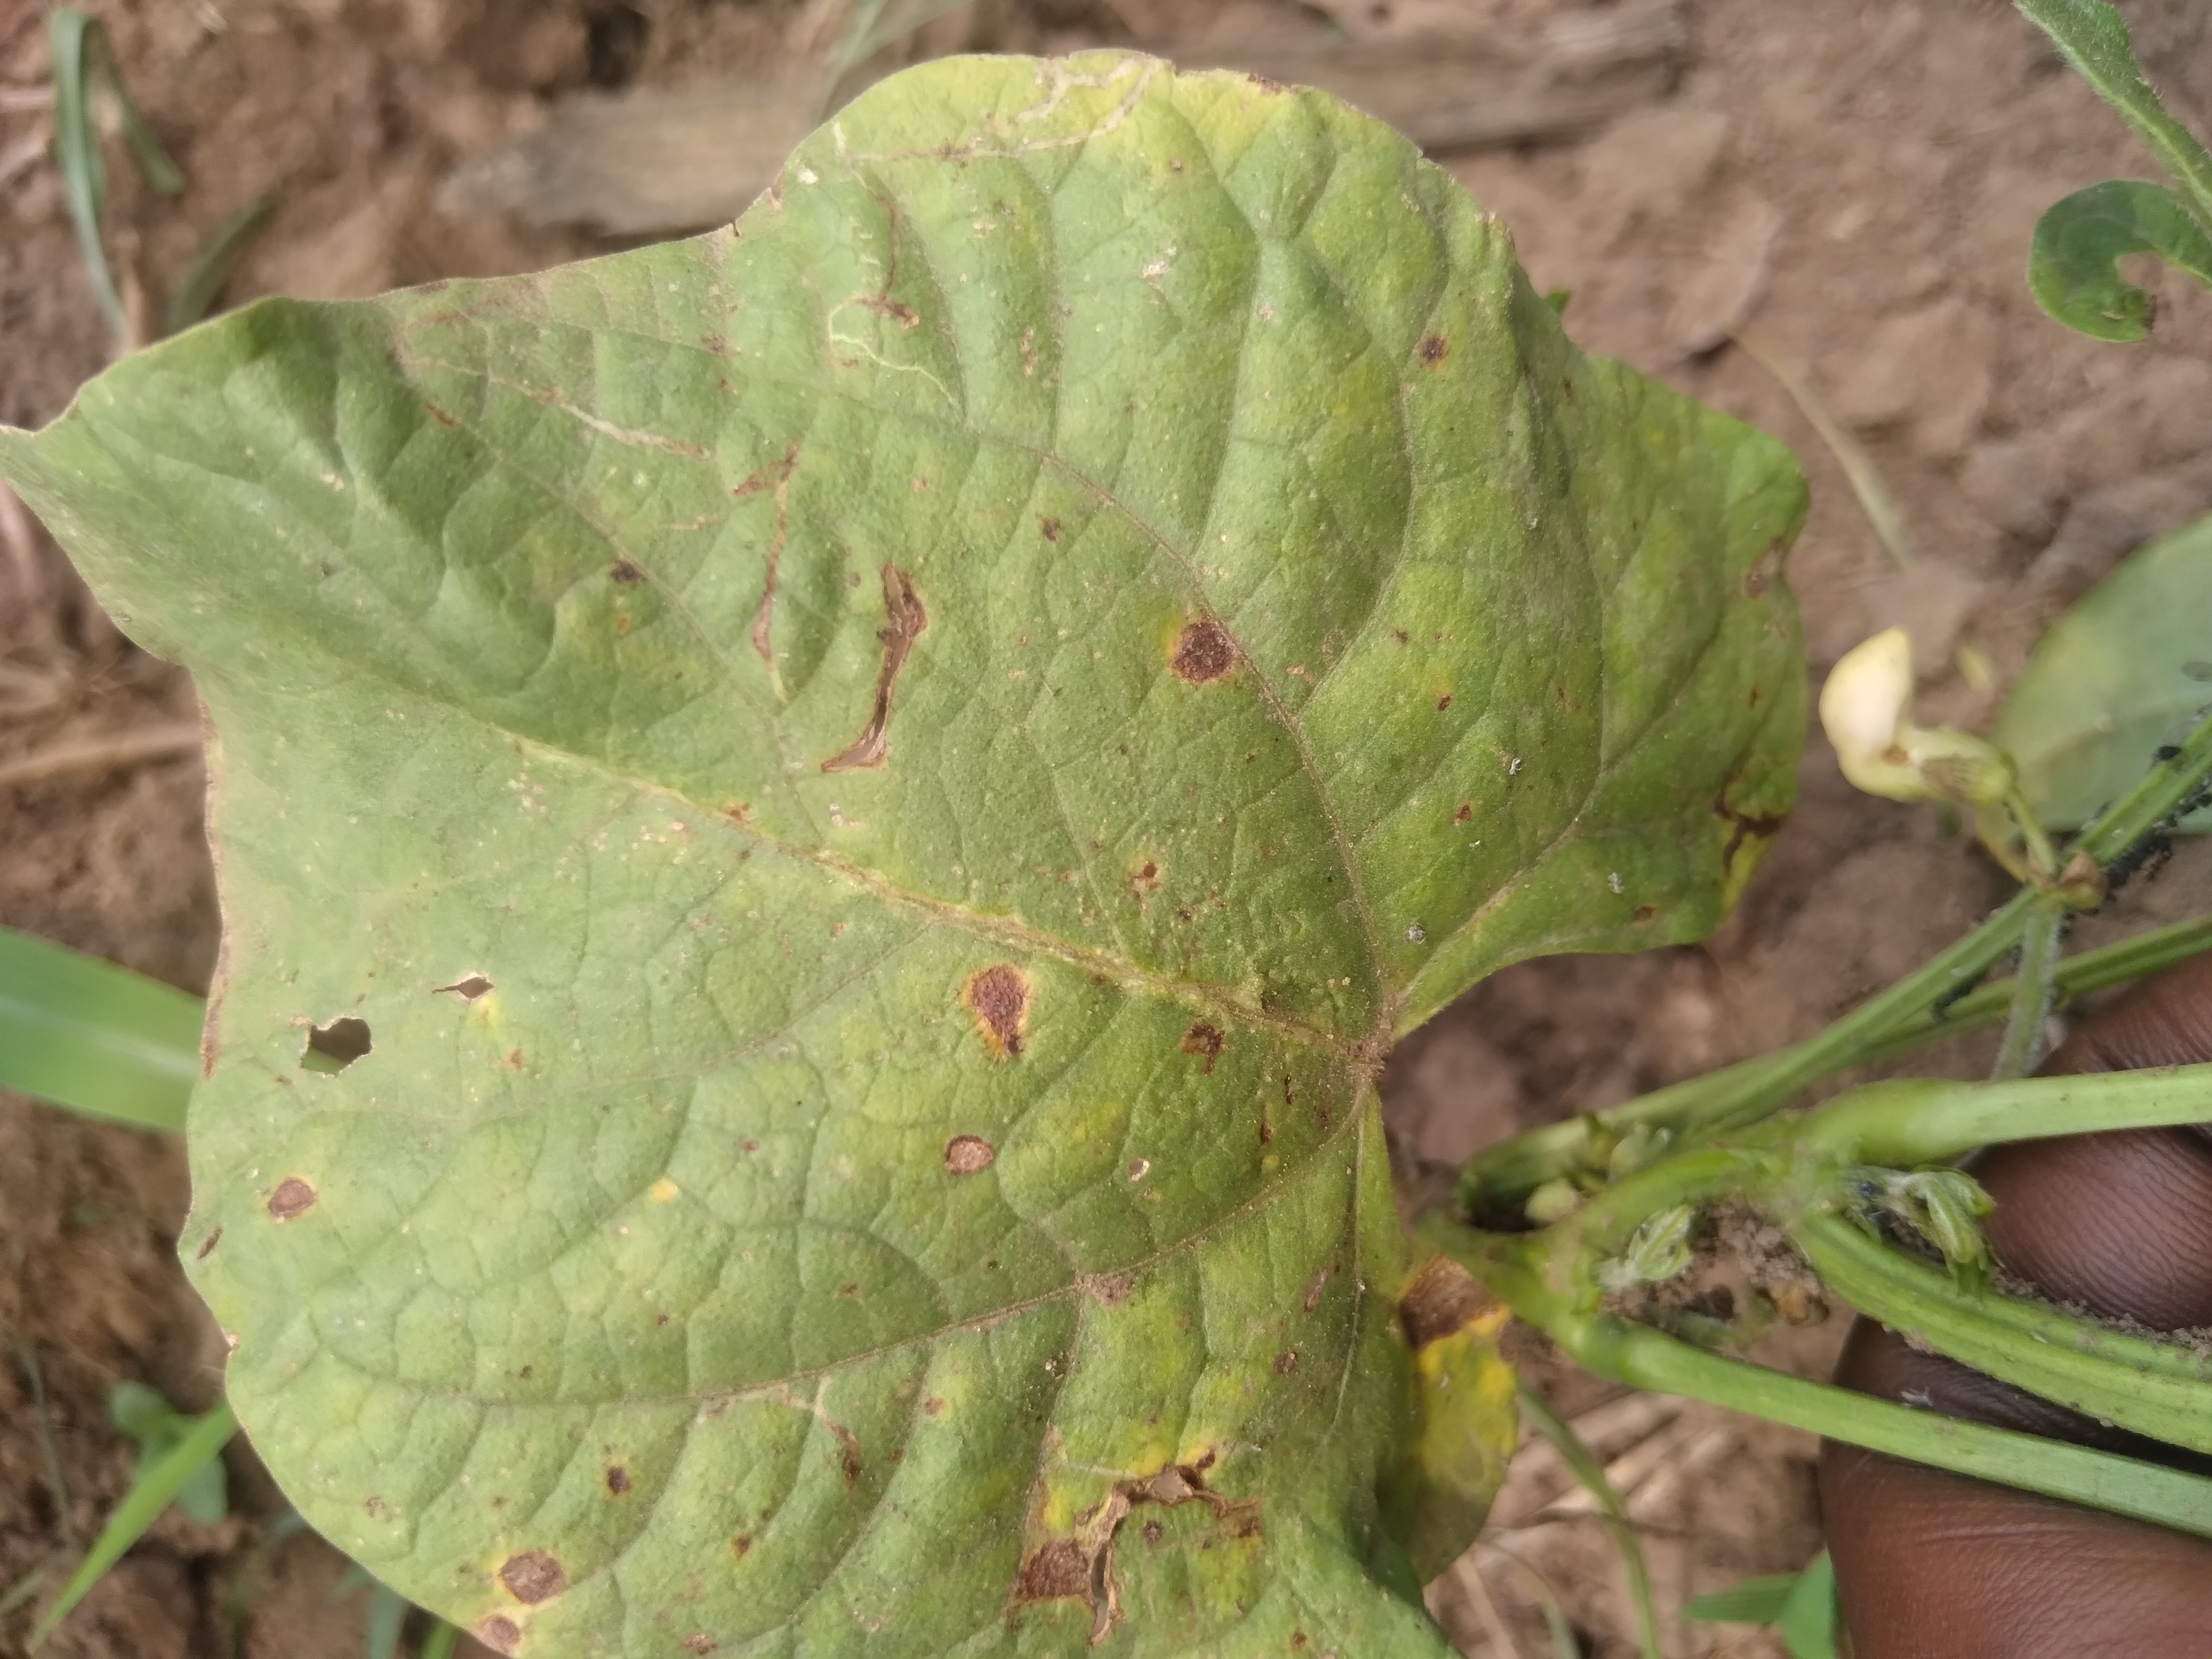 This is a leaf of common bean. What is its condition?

rust
